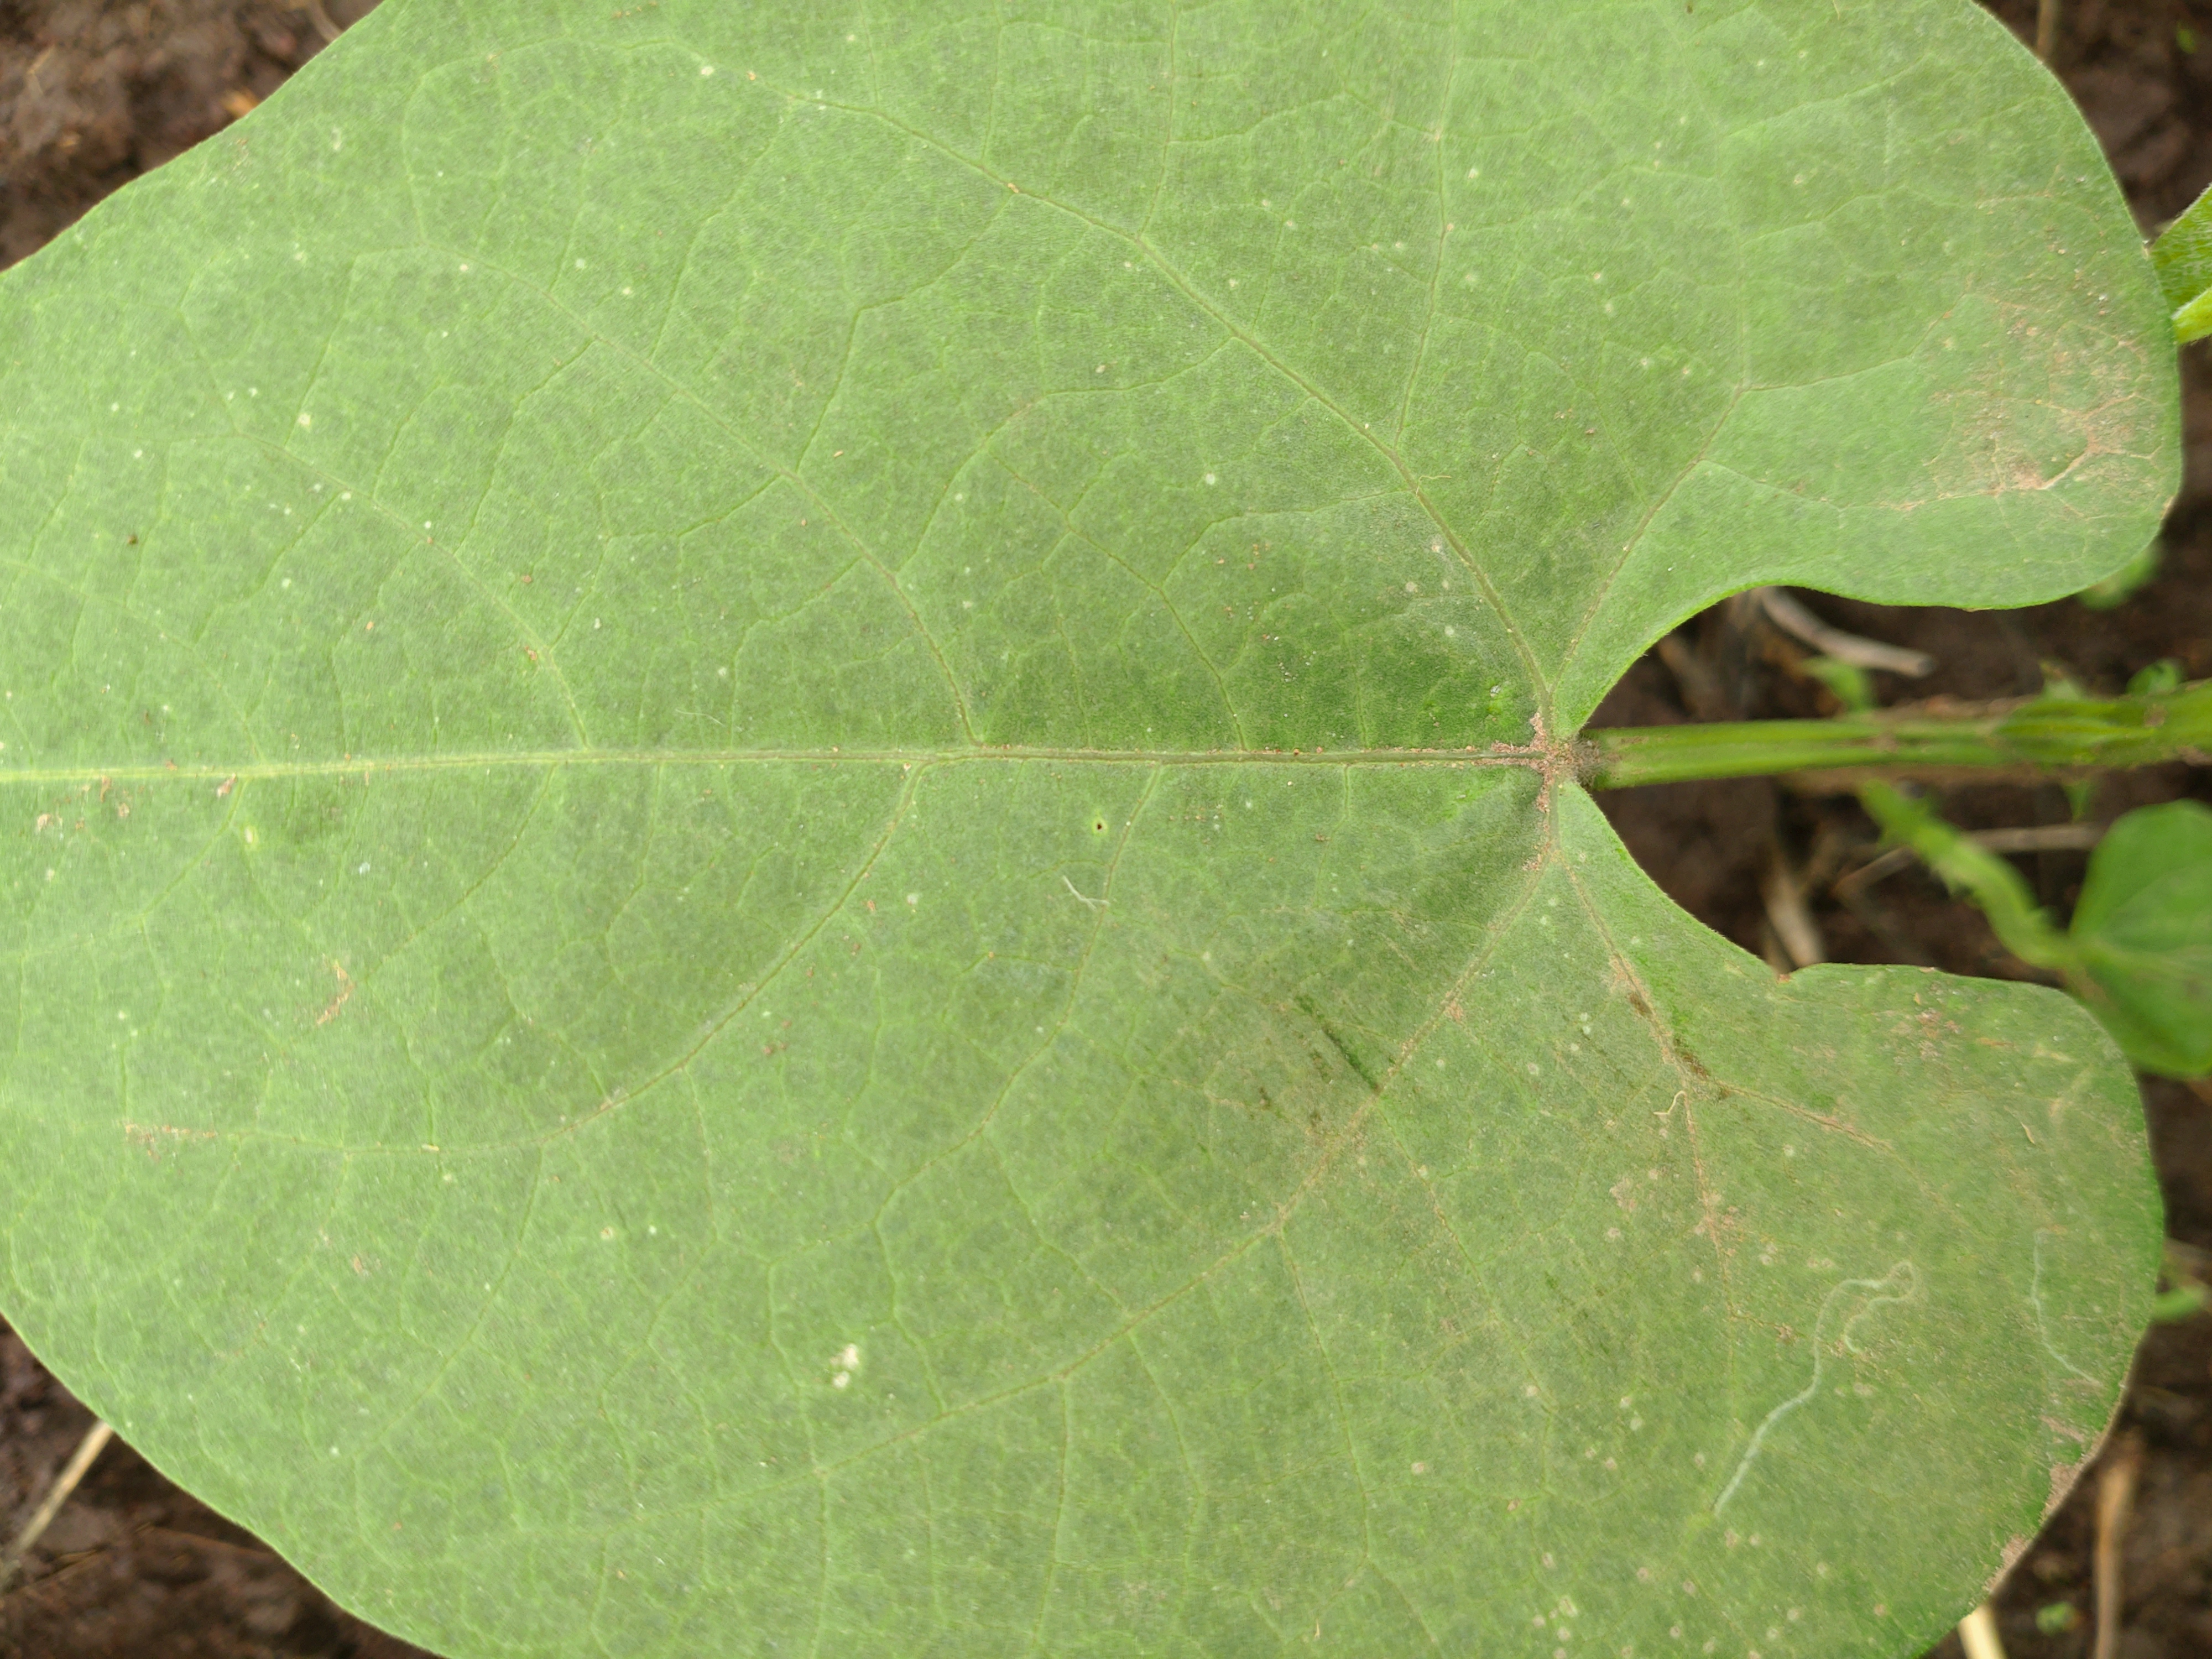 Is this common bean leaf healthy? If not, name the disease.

healthy
